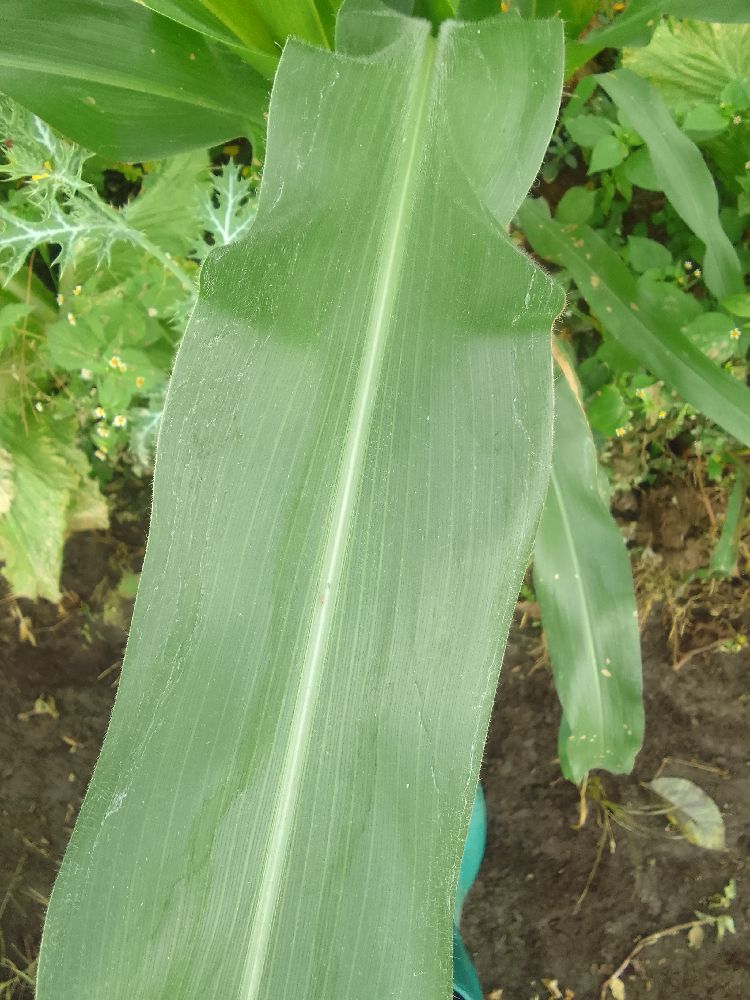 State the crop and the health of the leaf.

maize, healthy
